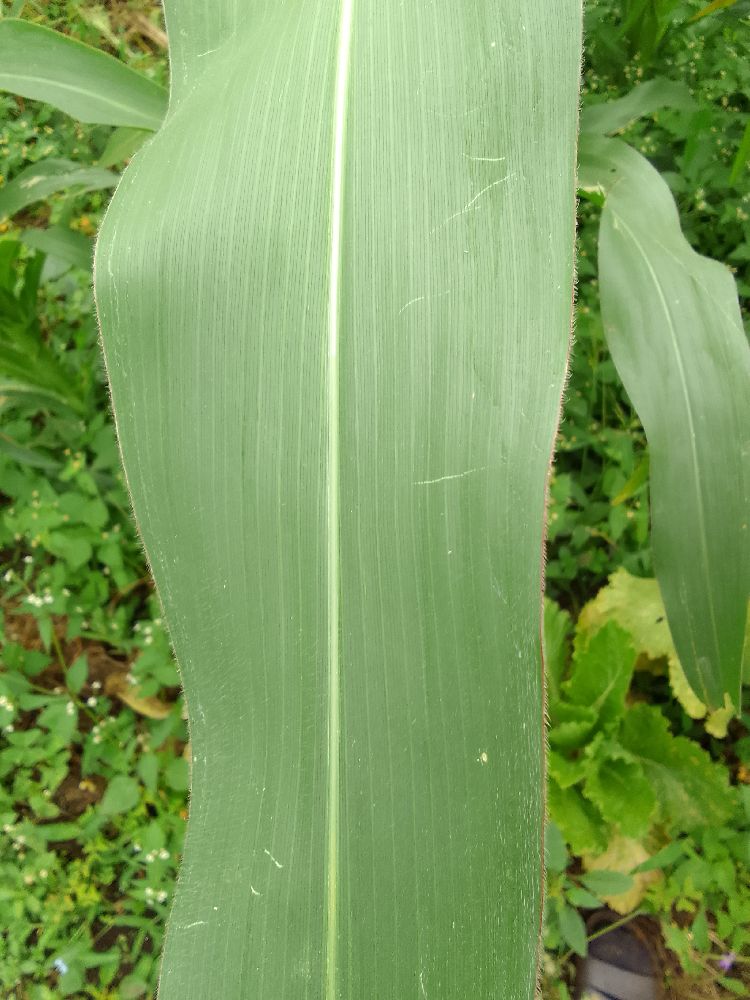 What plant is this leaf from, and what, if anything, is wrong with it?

maize, healthy
